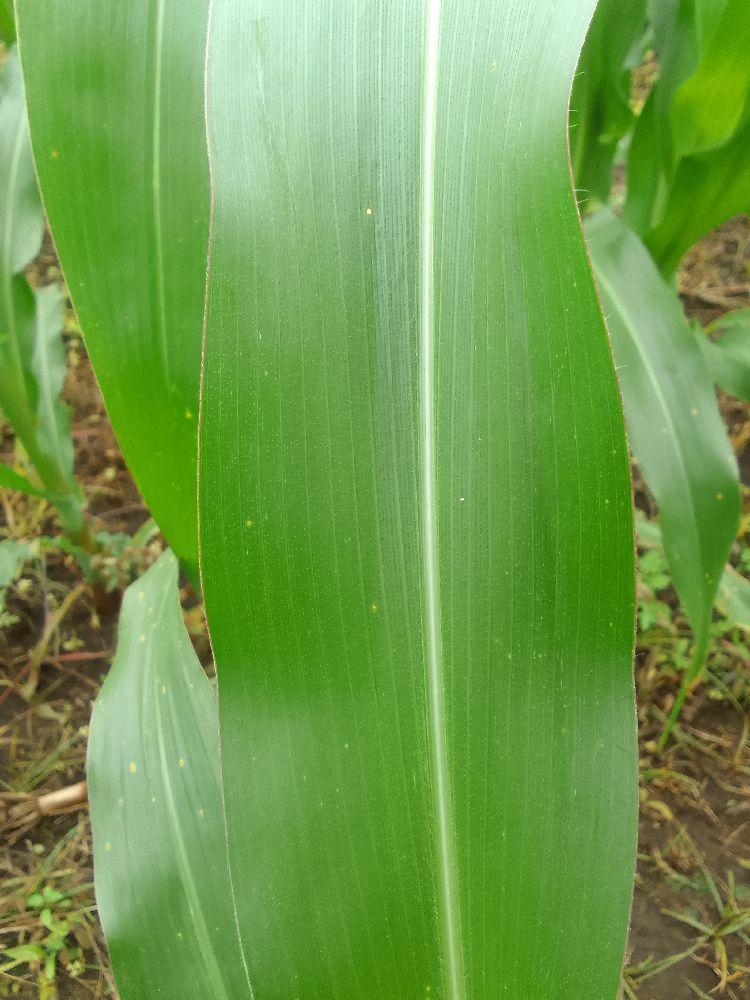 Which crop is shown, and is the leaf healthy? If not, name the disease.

maize, healthy
